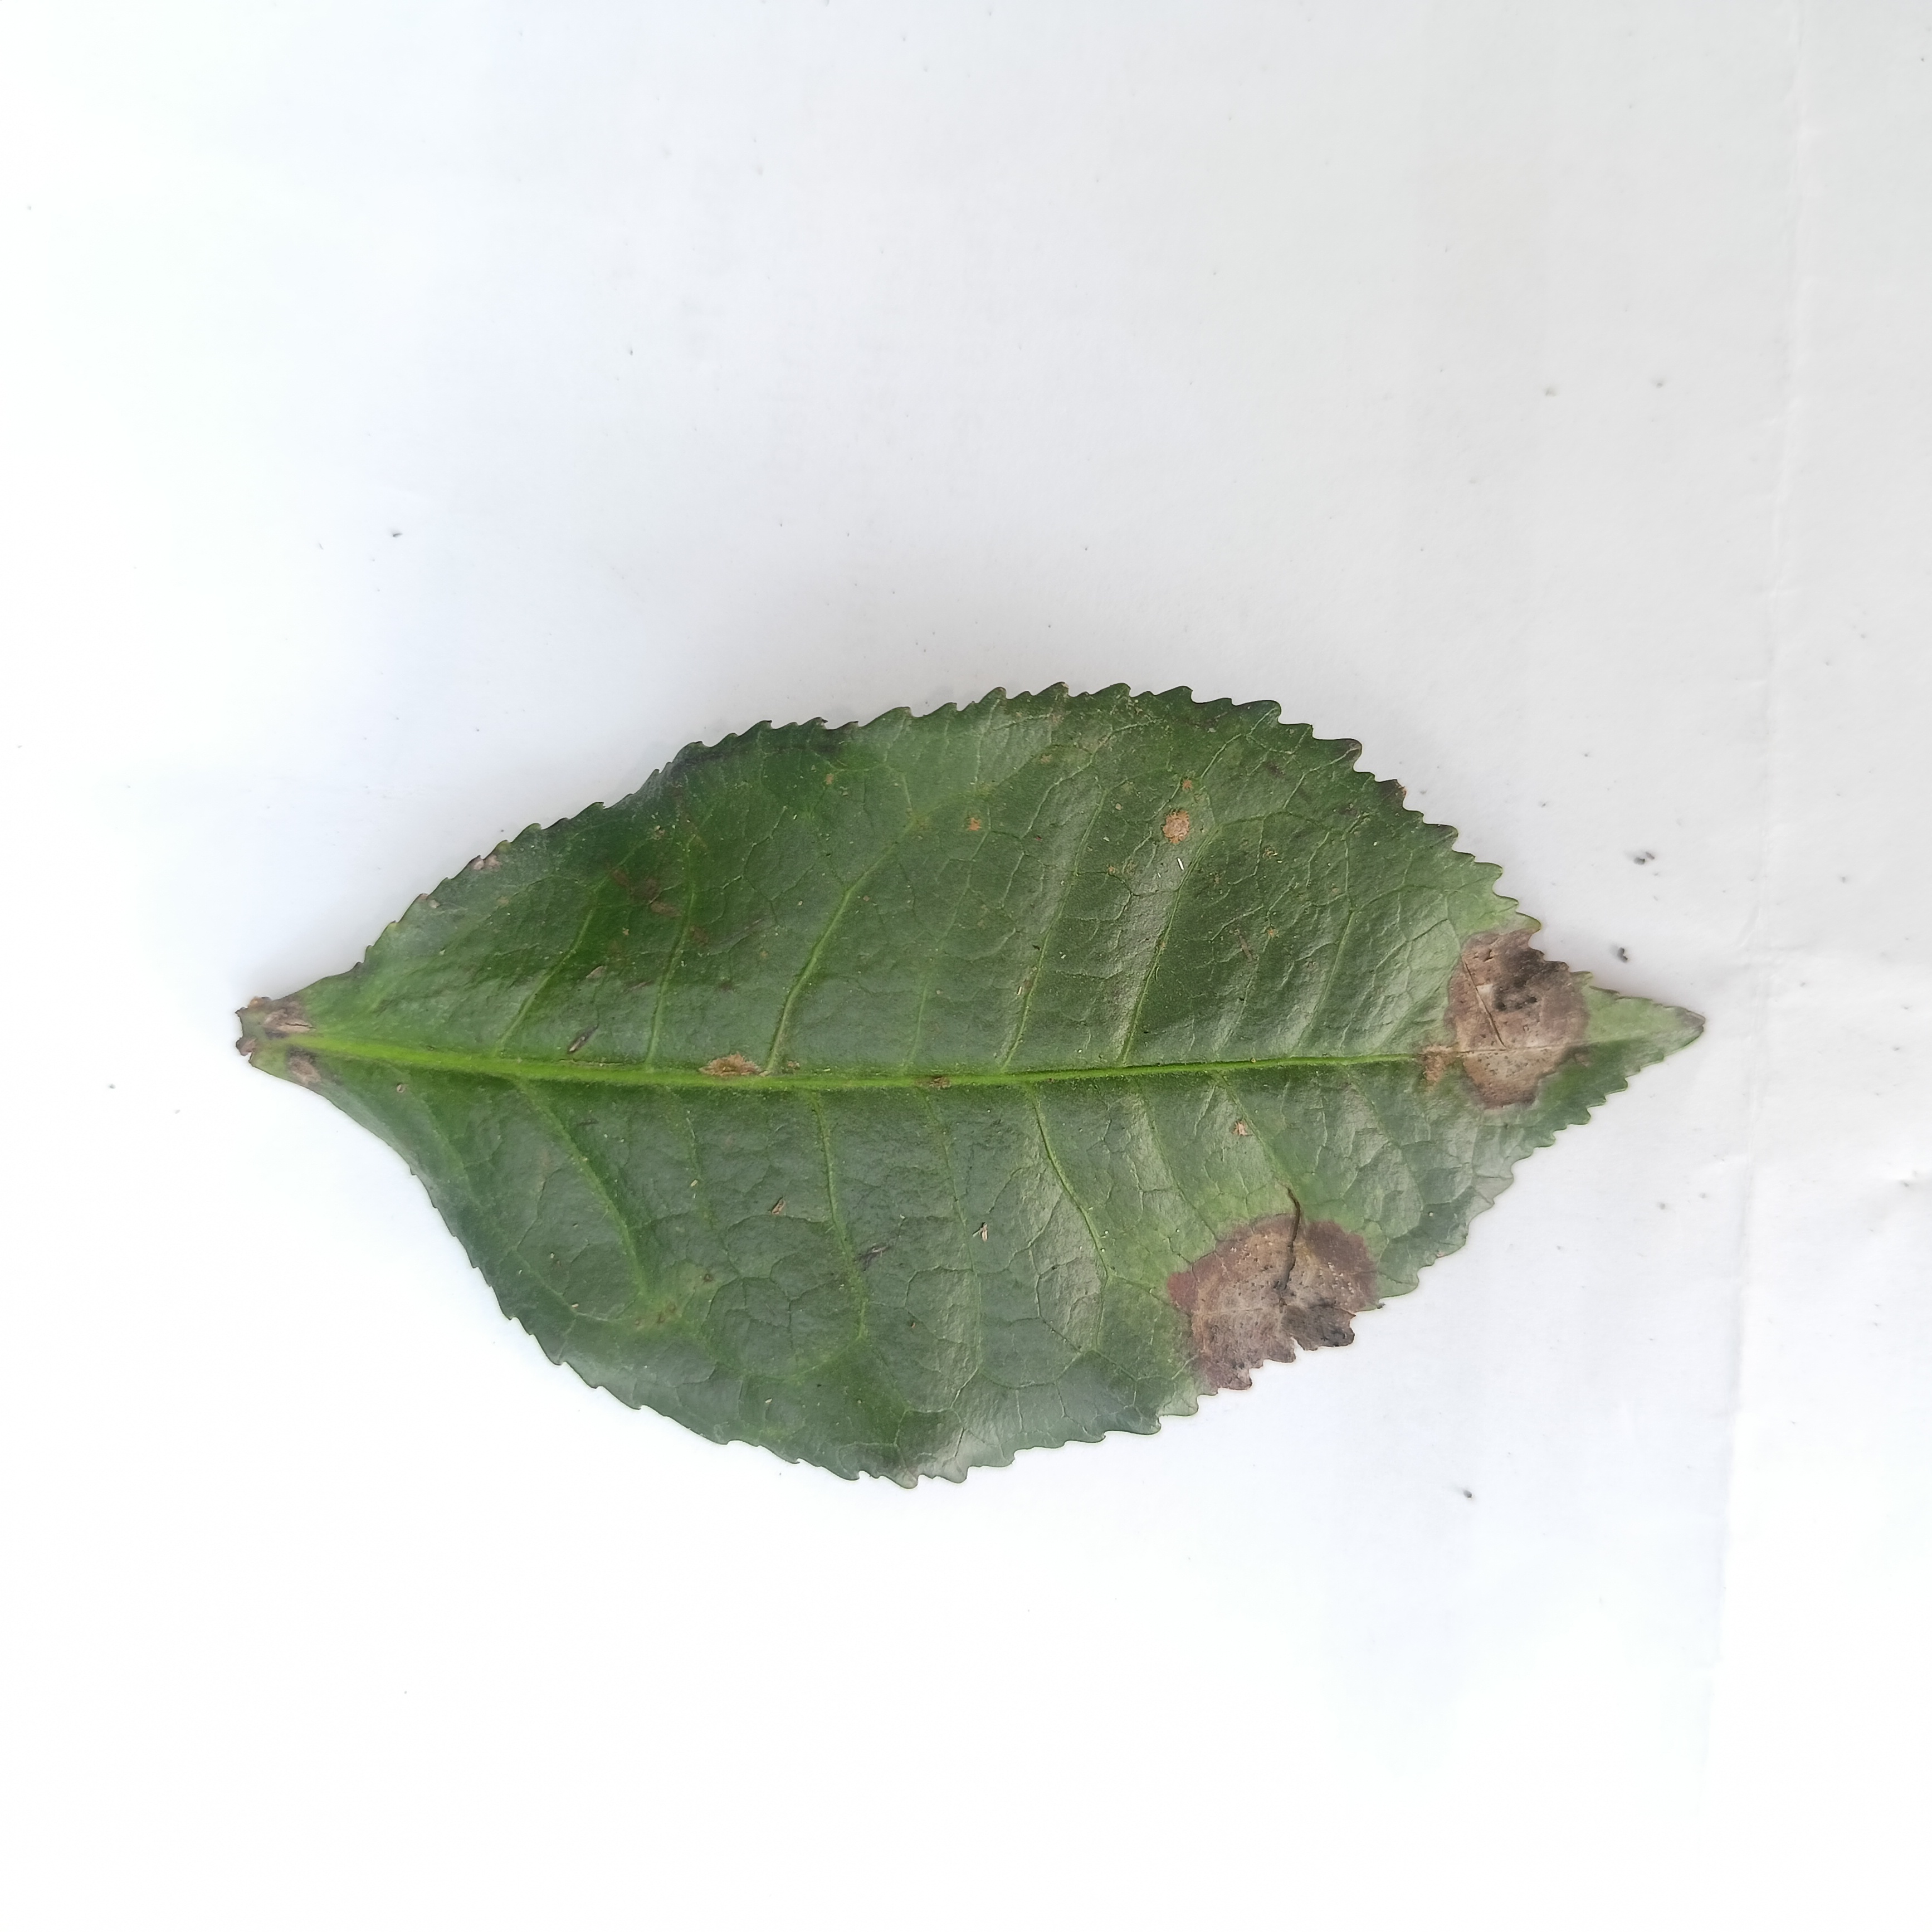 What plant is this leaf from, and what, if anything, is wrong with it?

tea, brown blight
